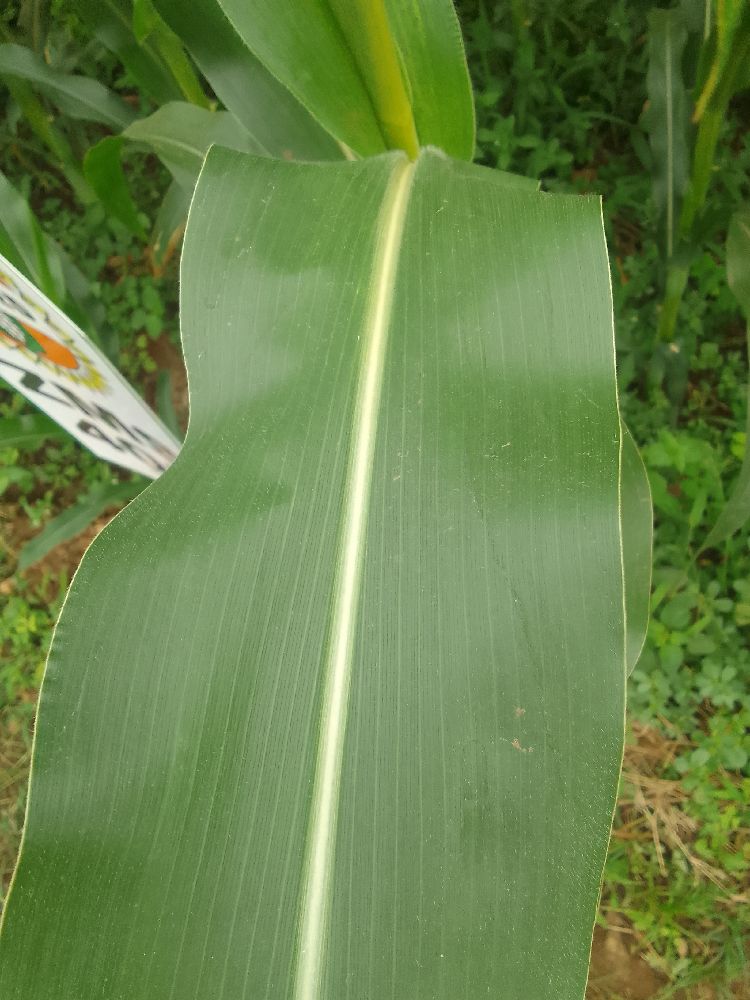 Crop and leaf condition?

maize, healthy
